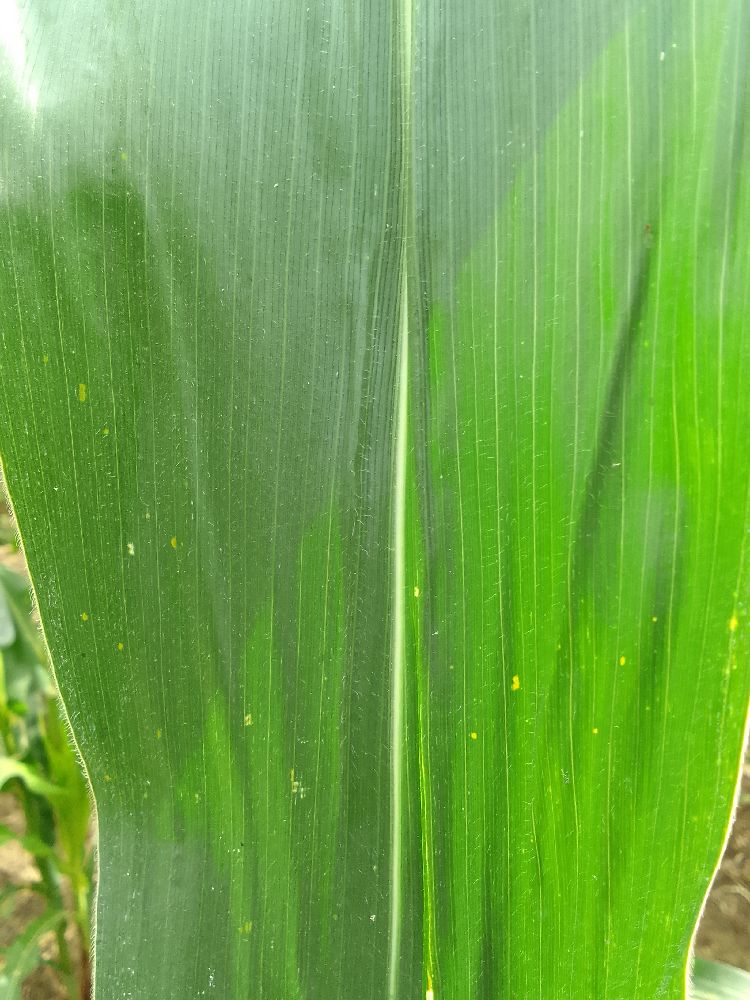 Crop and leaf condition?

maize, healthy
